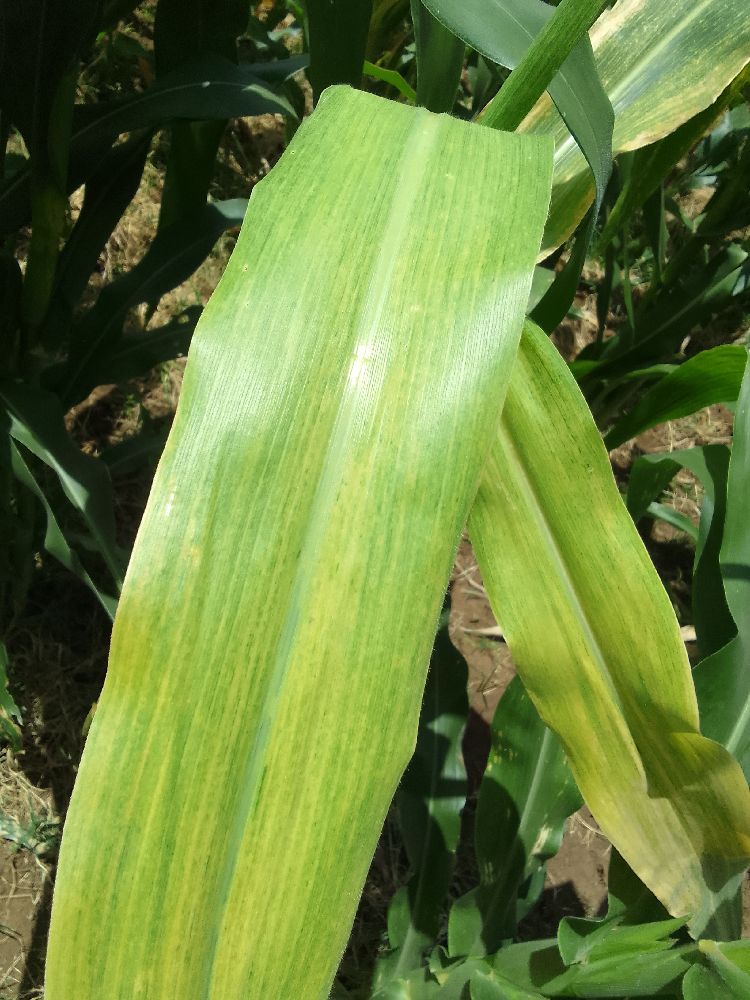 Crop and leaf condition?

maize, maize lethal necrosis
